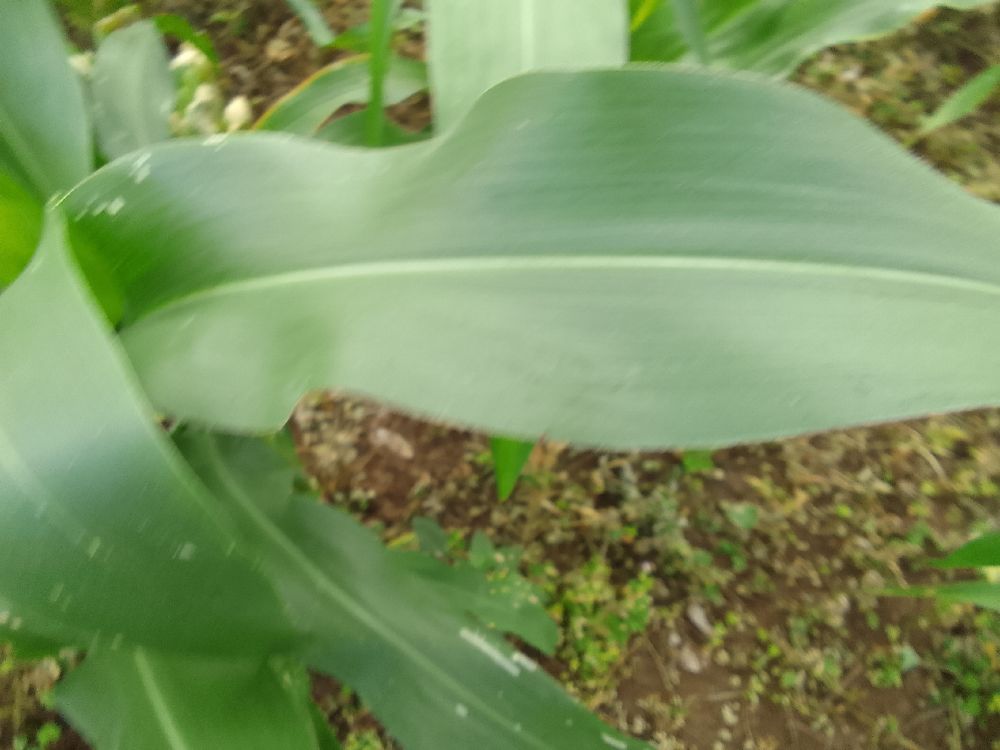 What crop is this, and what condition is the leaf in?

maize, healthy
